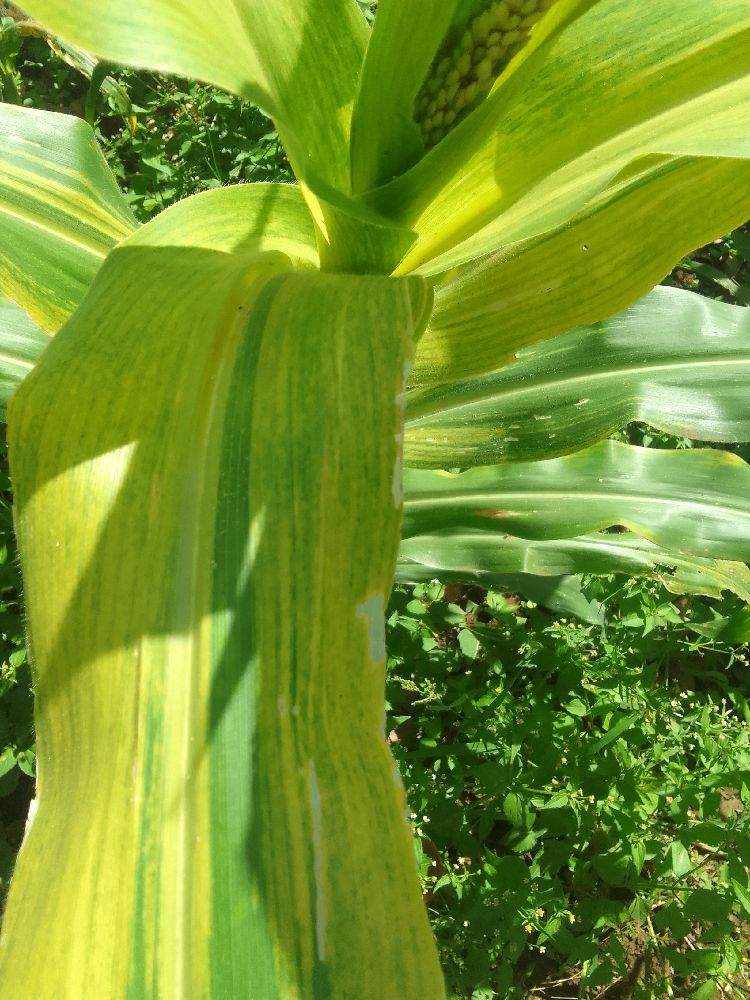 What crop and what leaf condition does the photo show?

maize, maize lethal necrosis
